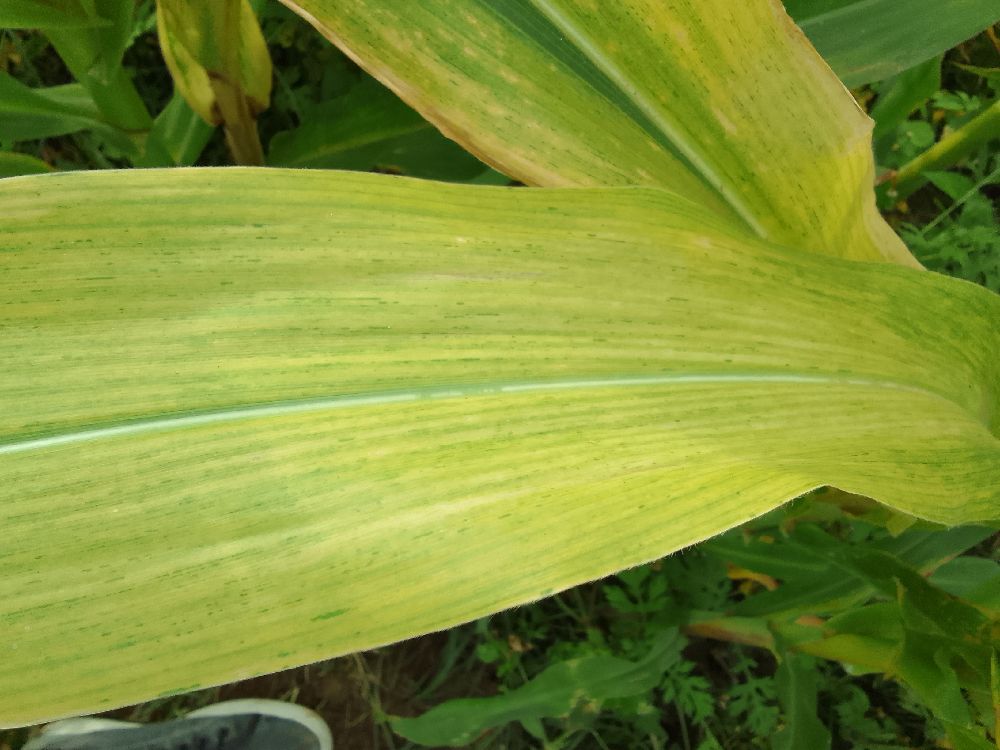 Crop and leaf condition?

maize, maize lethal necrosis
